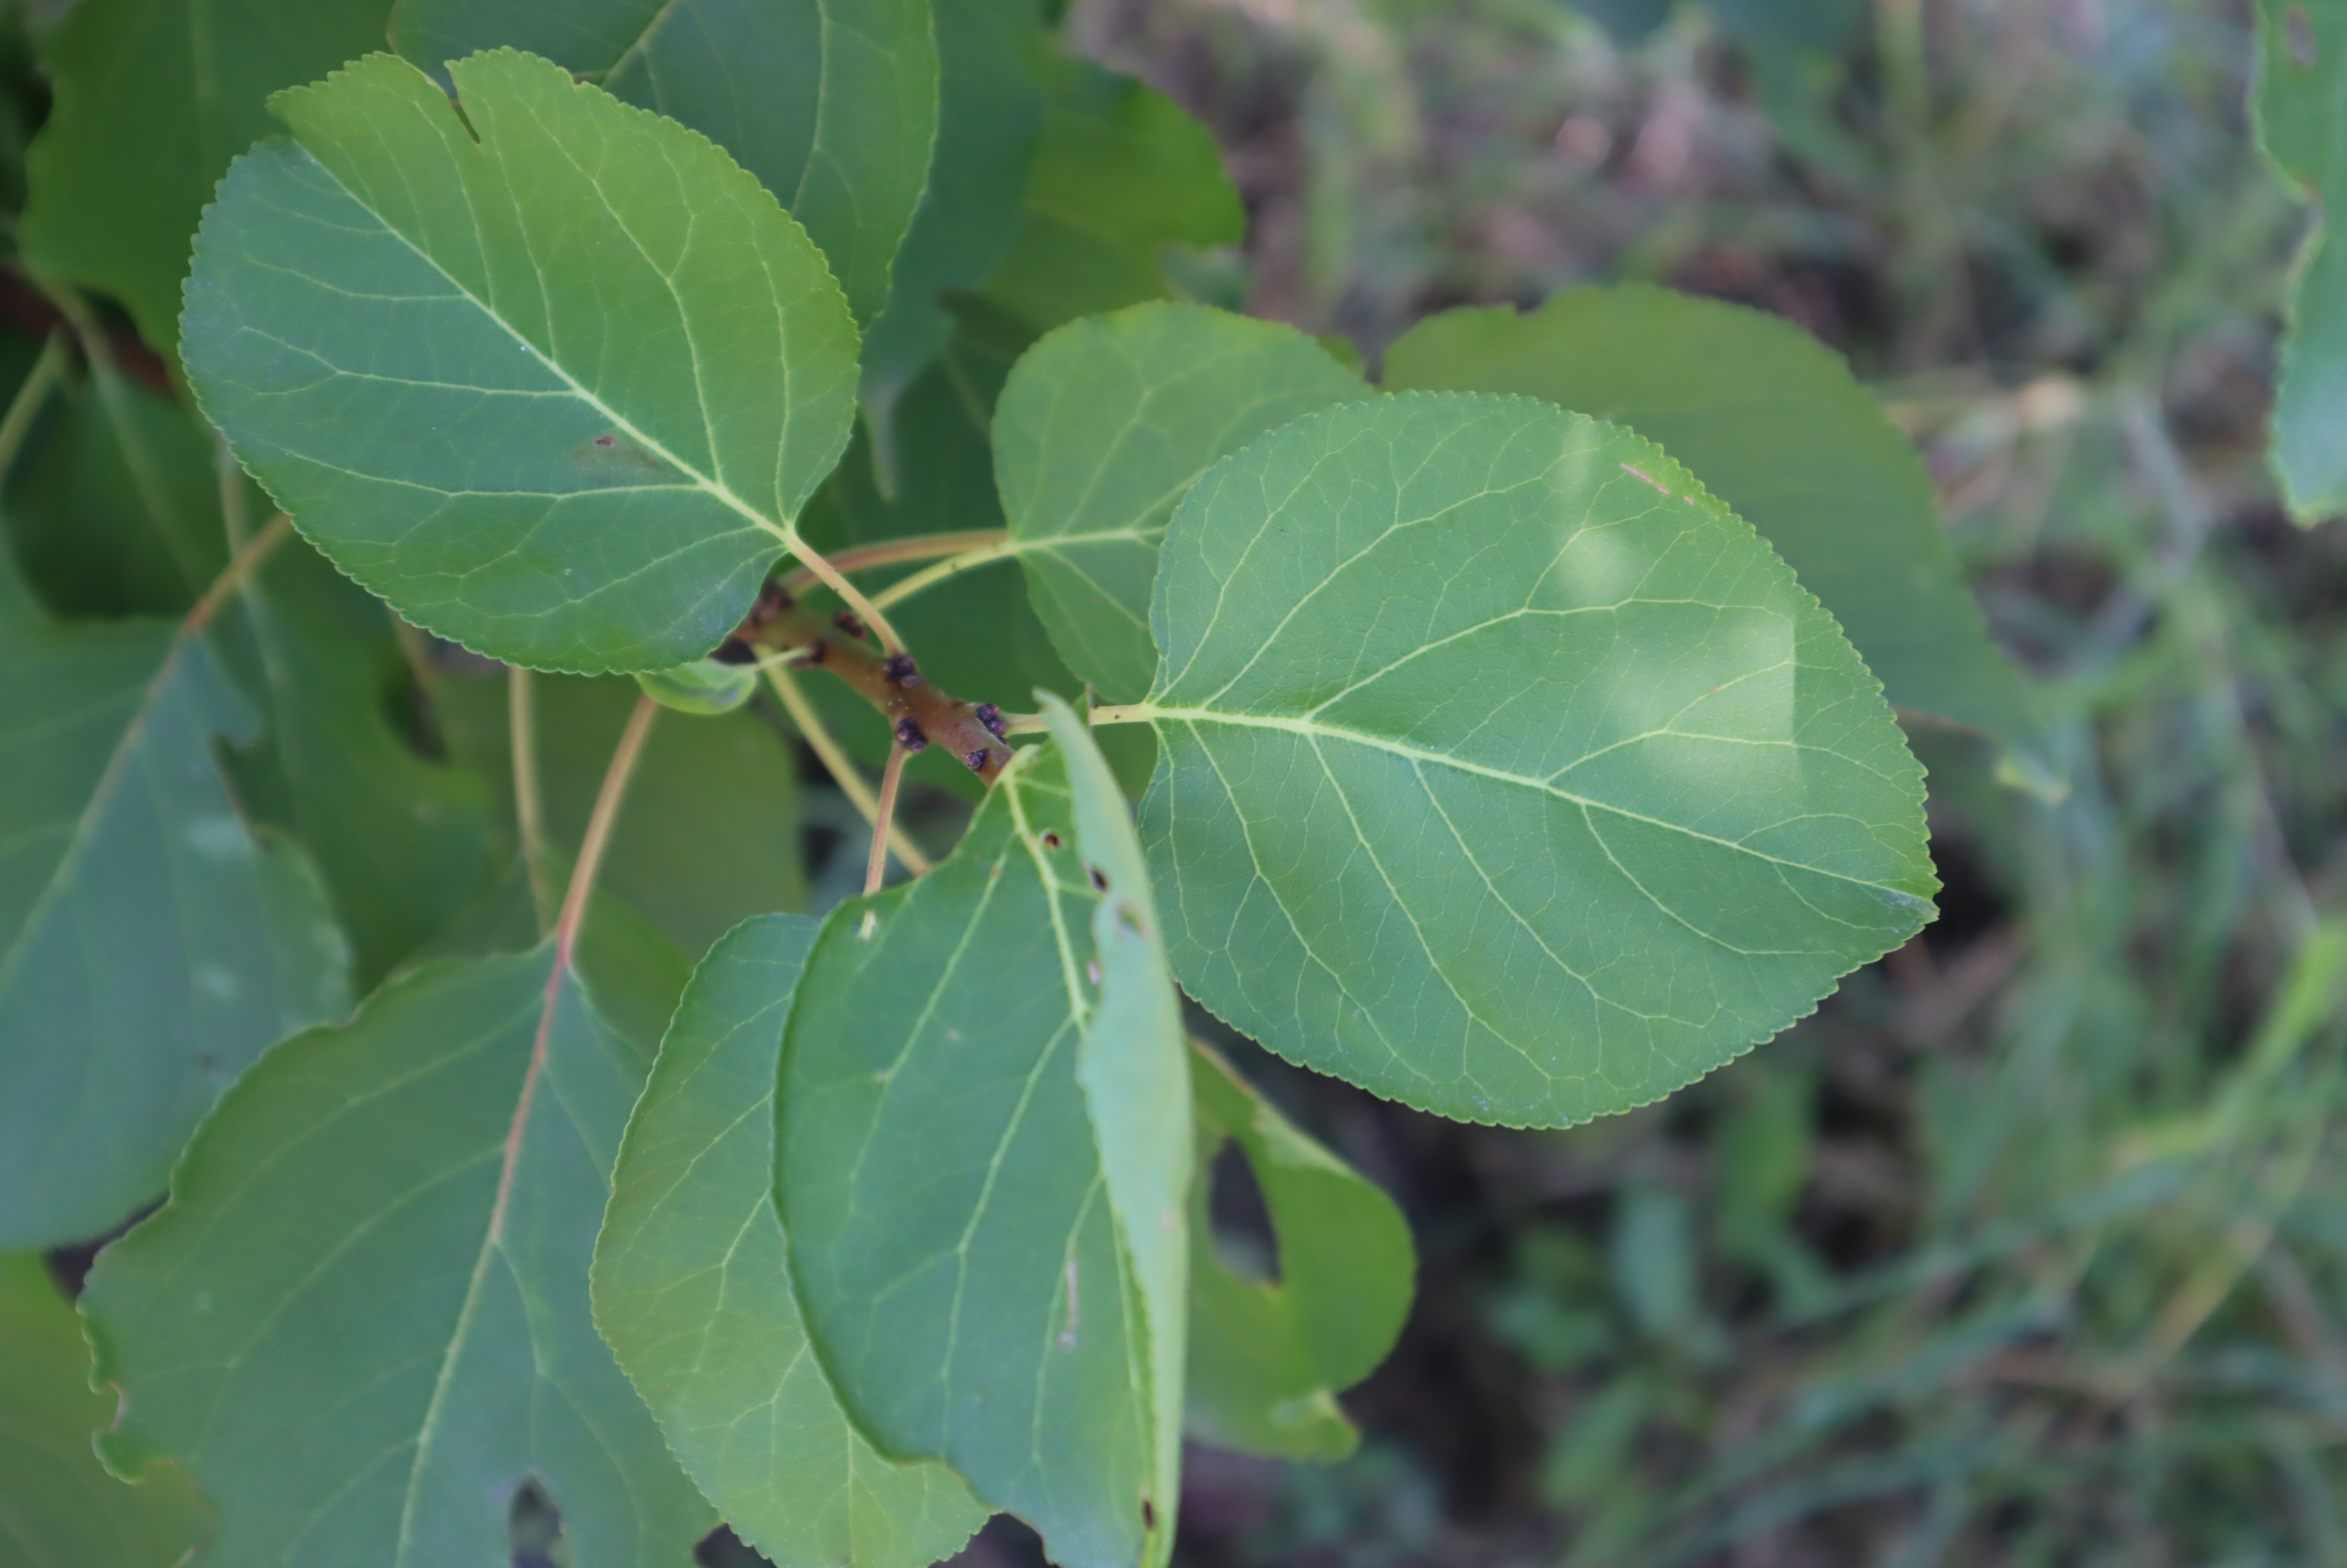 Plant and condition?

apricot, bacterial spot
